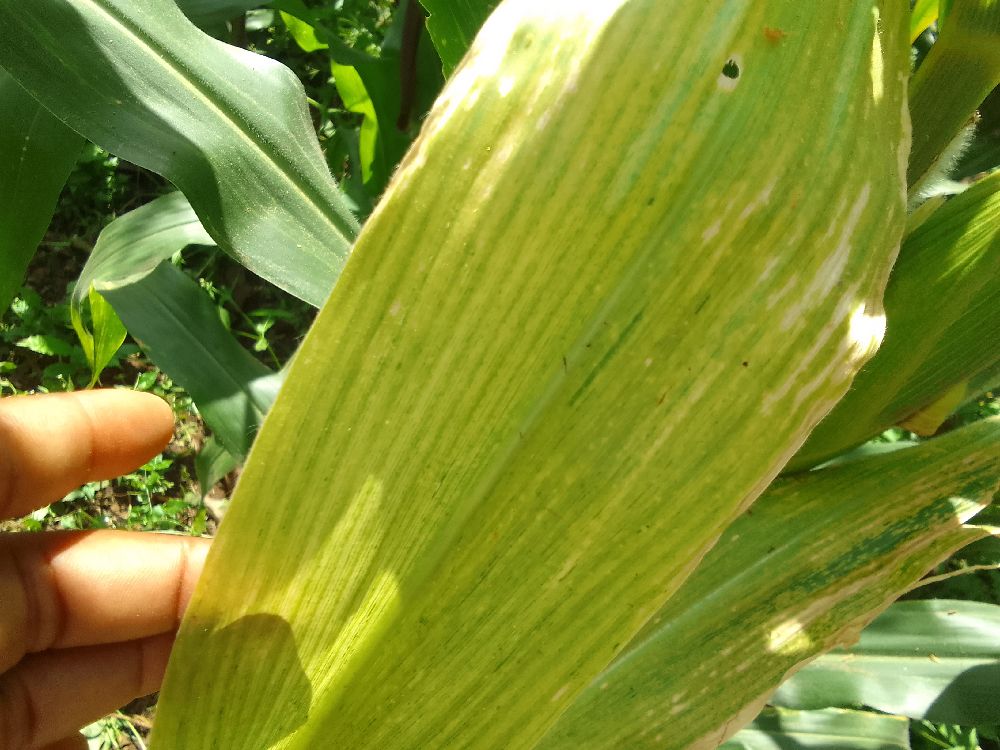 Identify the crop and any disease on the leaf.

maize, maize lethal necrosis
